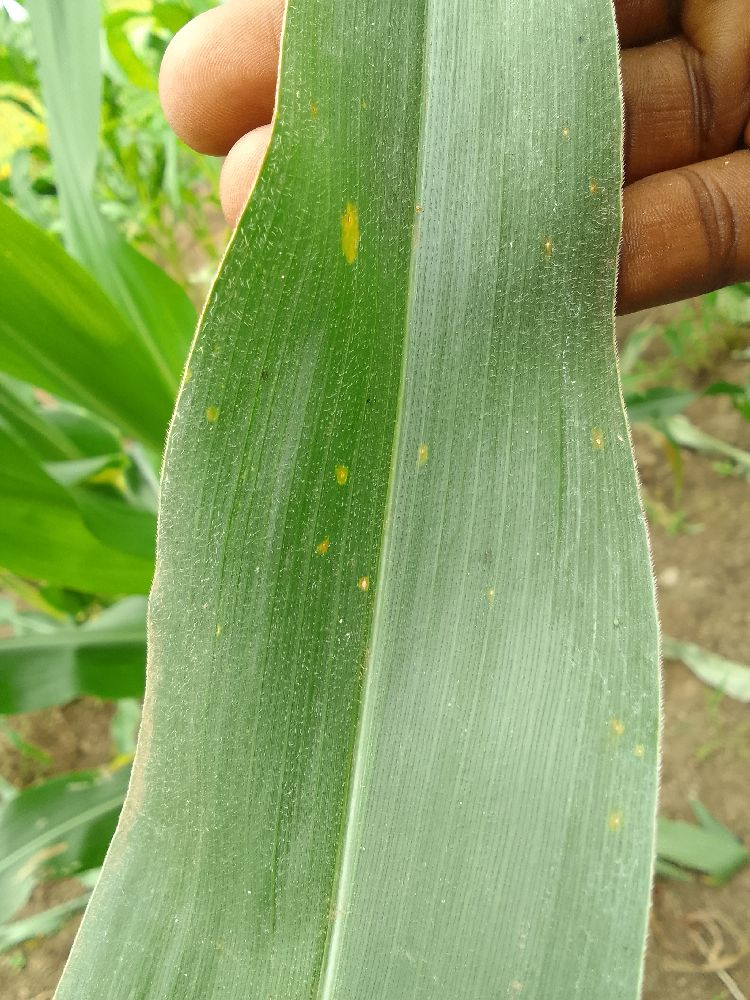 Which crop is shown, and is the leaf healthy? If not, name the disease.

maize, healthy
